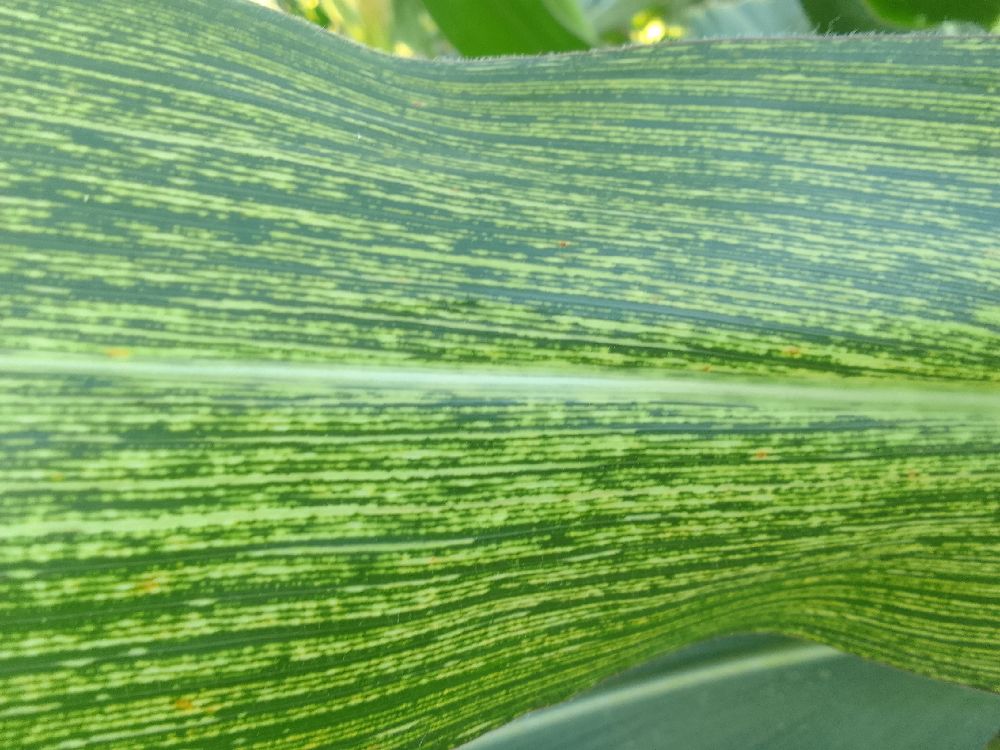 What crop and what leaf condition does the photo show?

maize, maize streak virus
